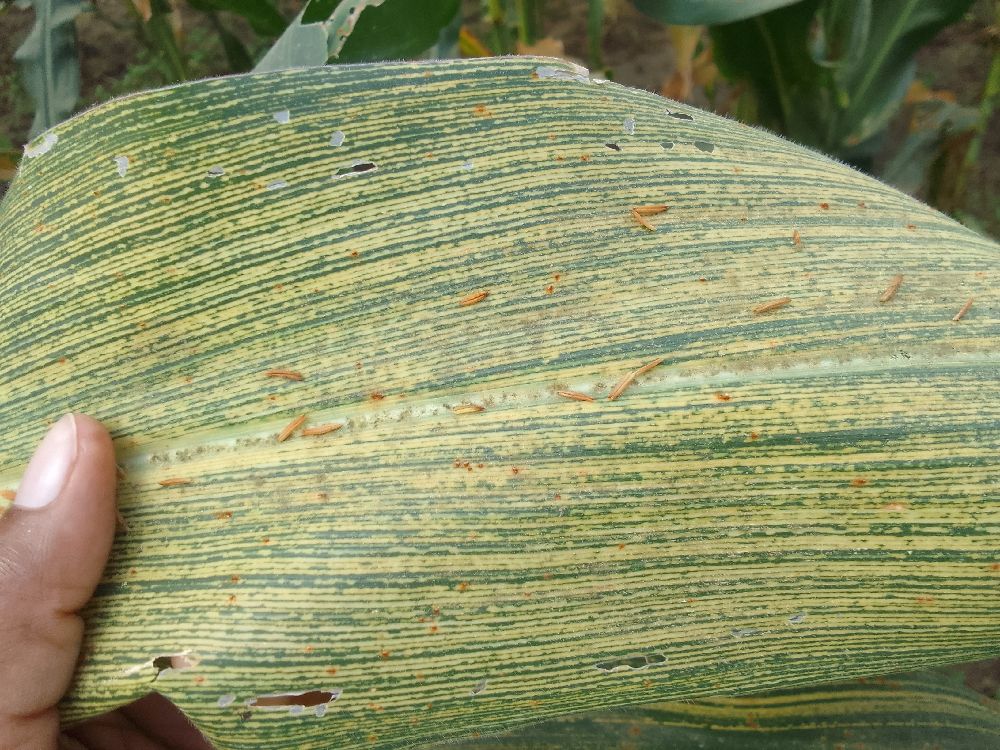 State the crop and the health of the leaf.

maize, maize streak virus
